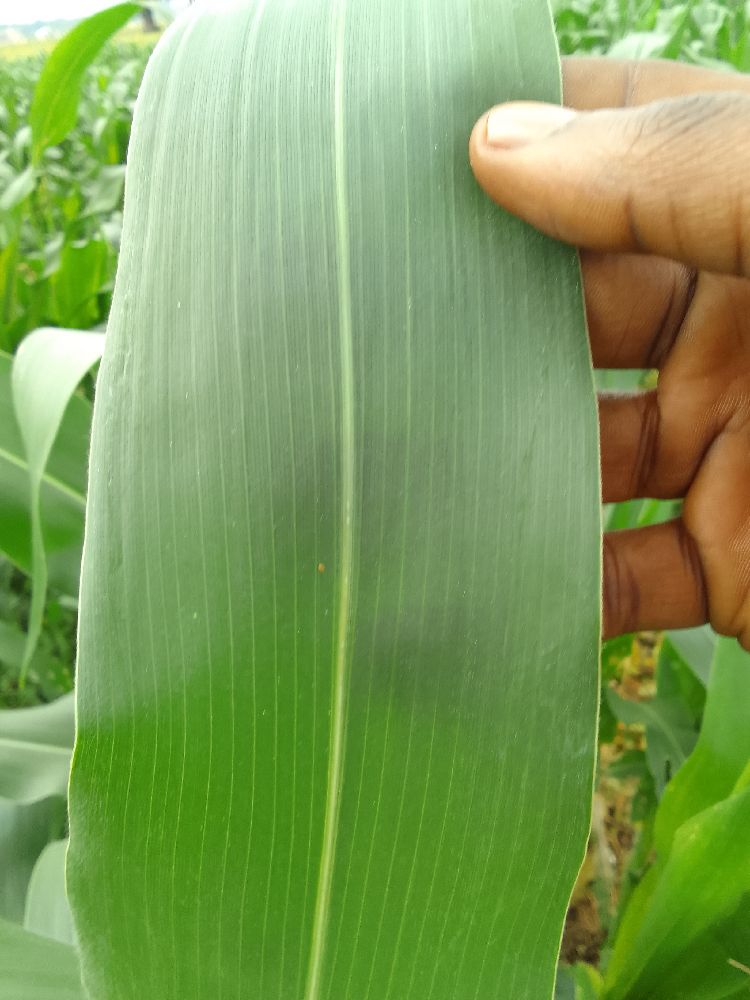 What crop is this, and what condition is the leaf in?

maize, healthy
